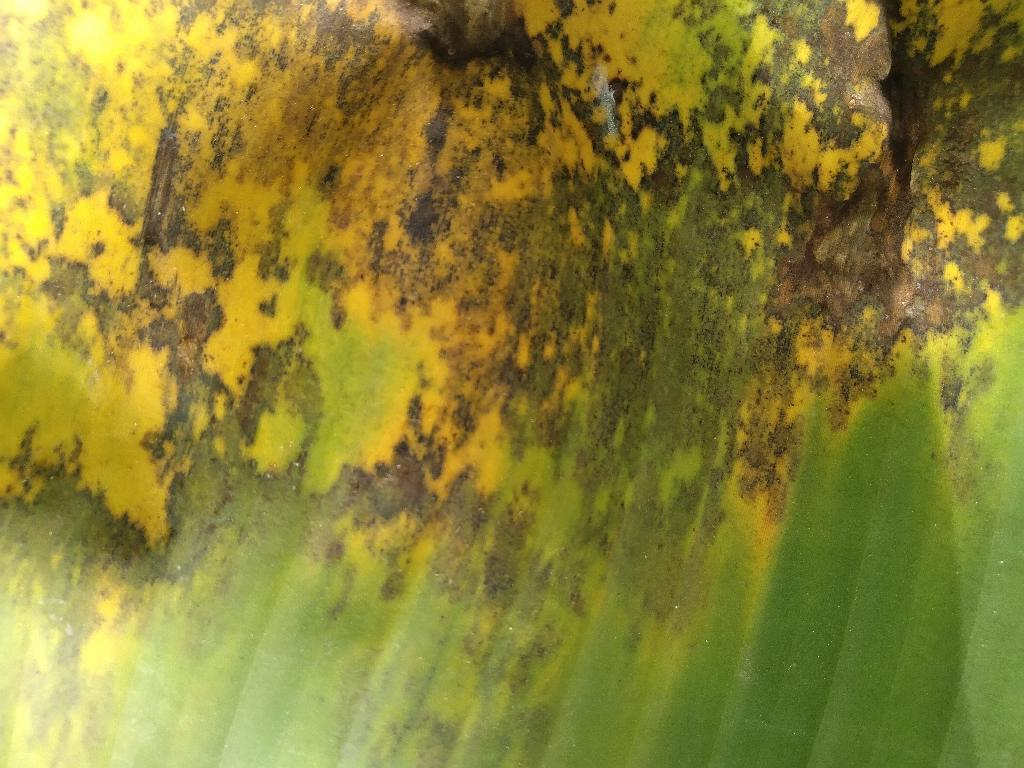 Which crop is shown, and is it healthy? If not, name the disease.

banana, black sigatoka
